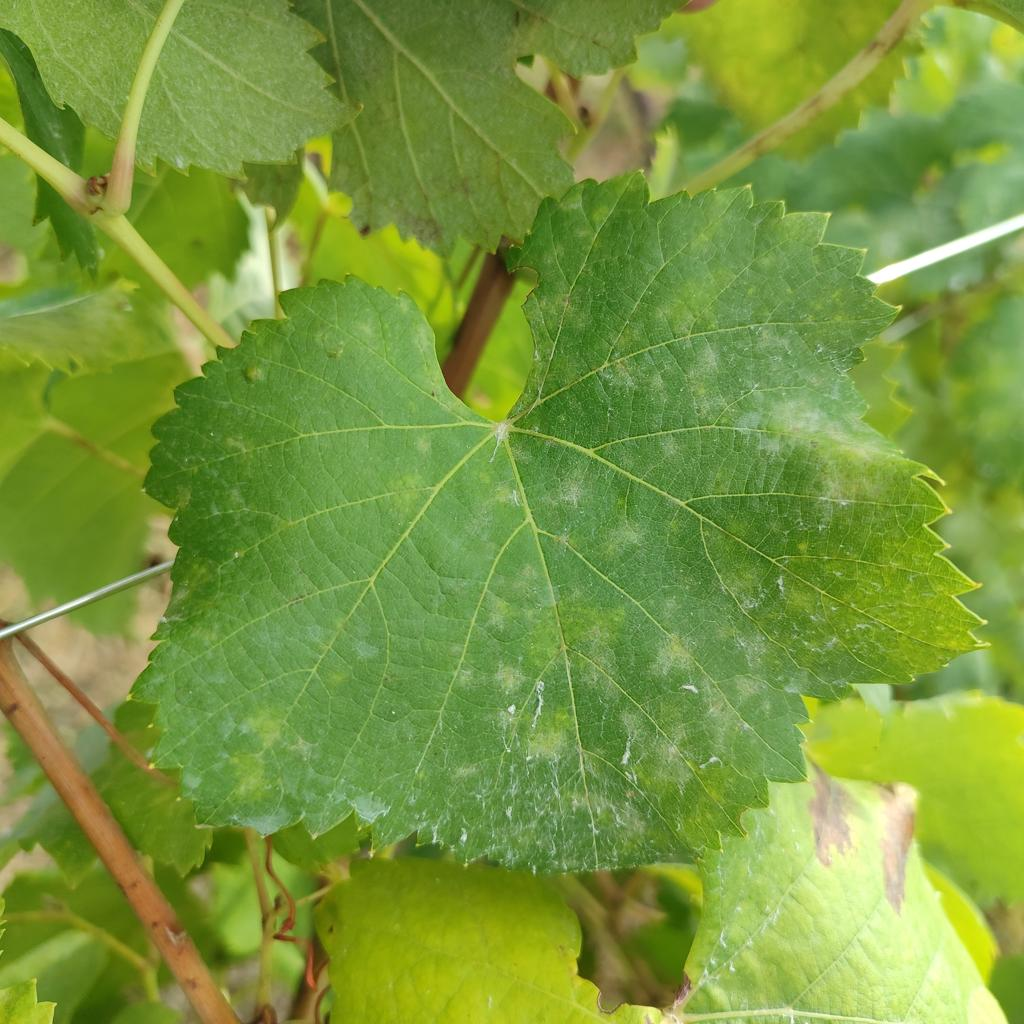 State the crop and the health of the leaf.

grapevine, powdery mildew
